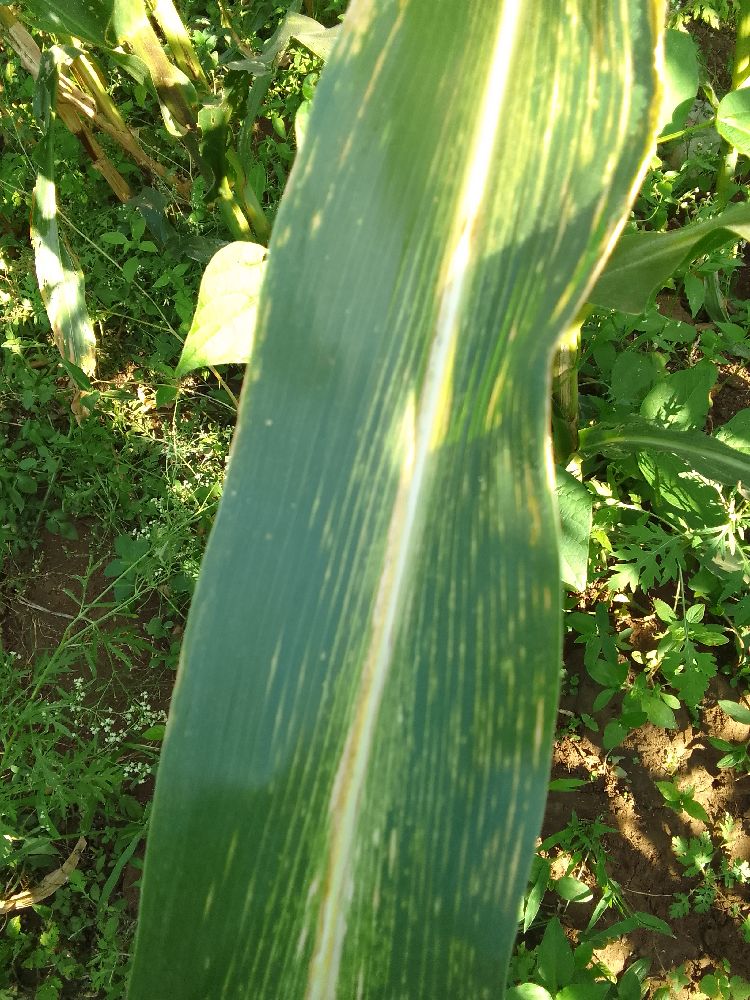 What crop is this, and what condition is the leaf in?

maize, maize lethal necrosis
